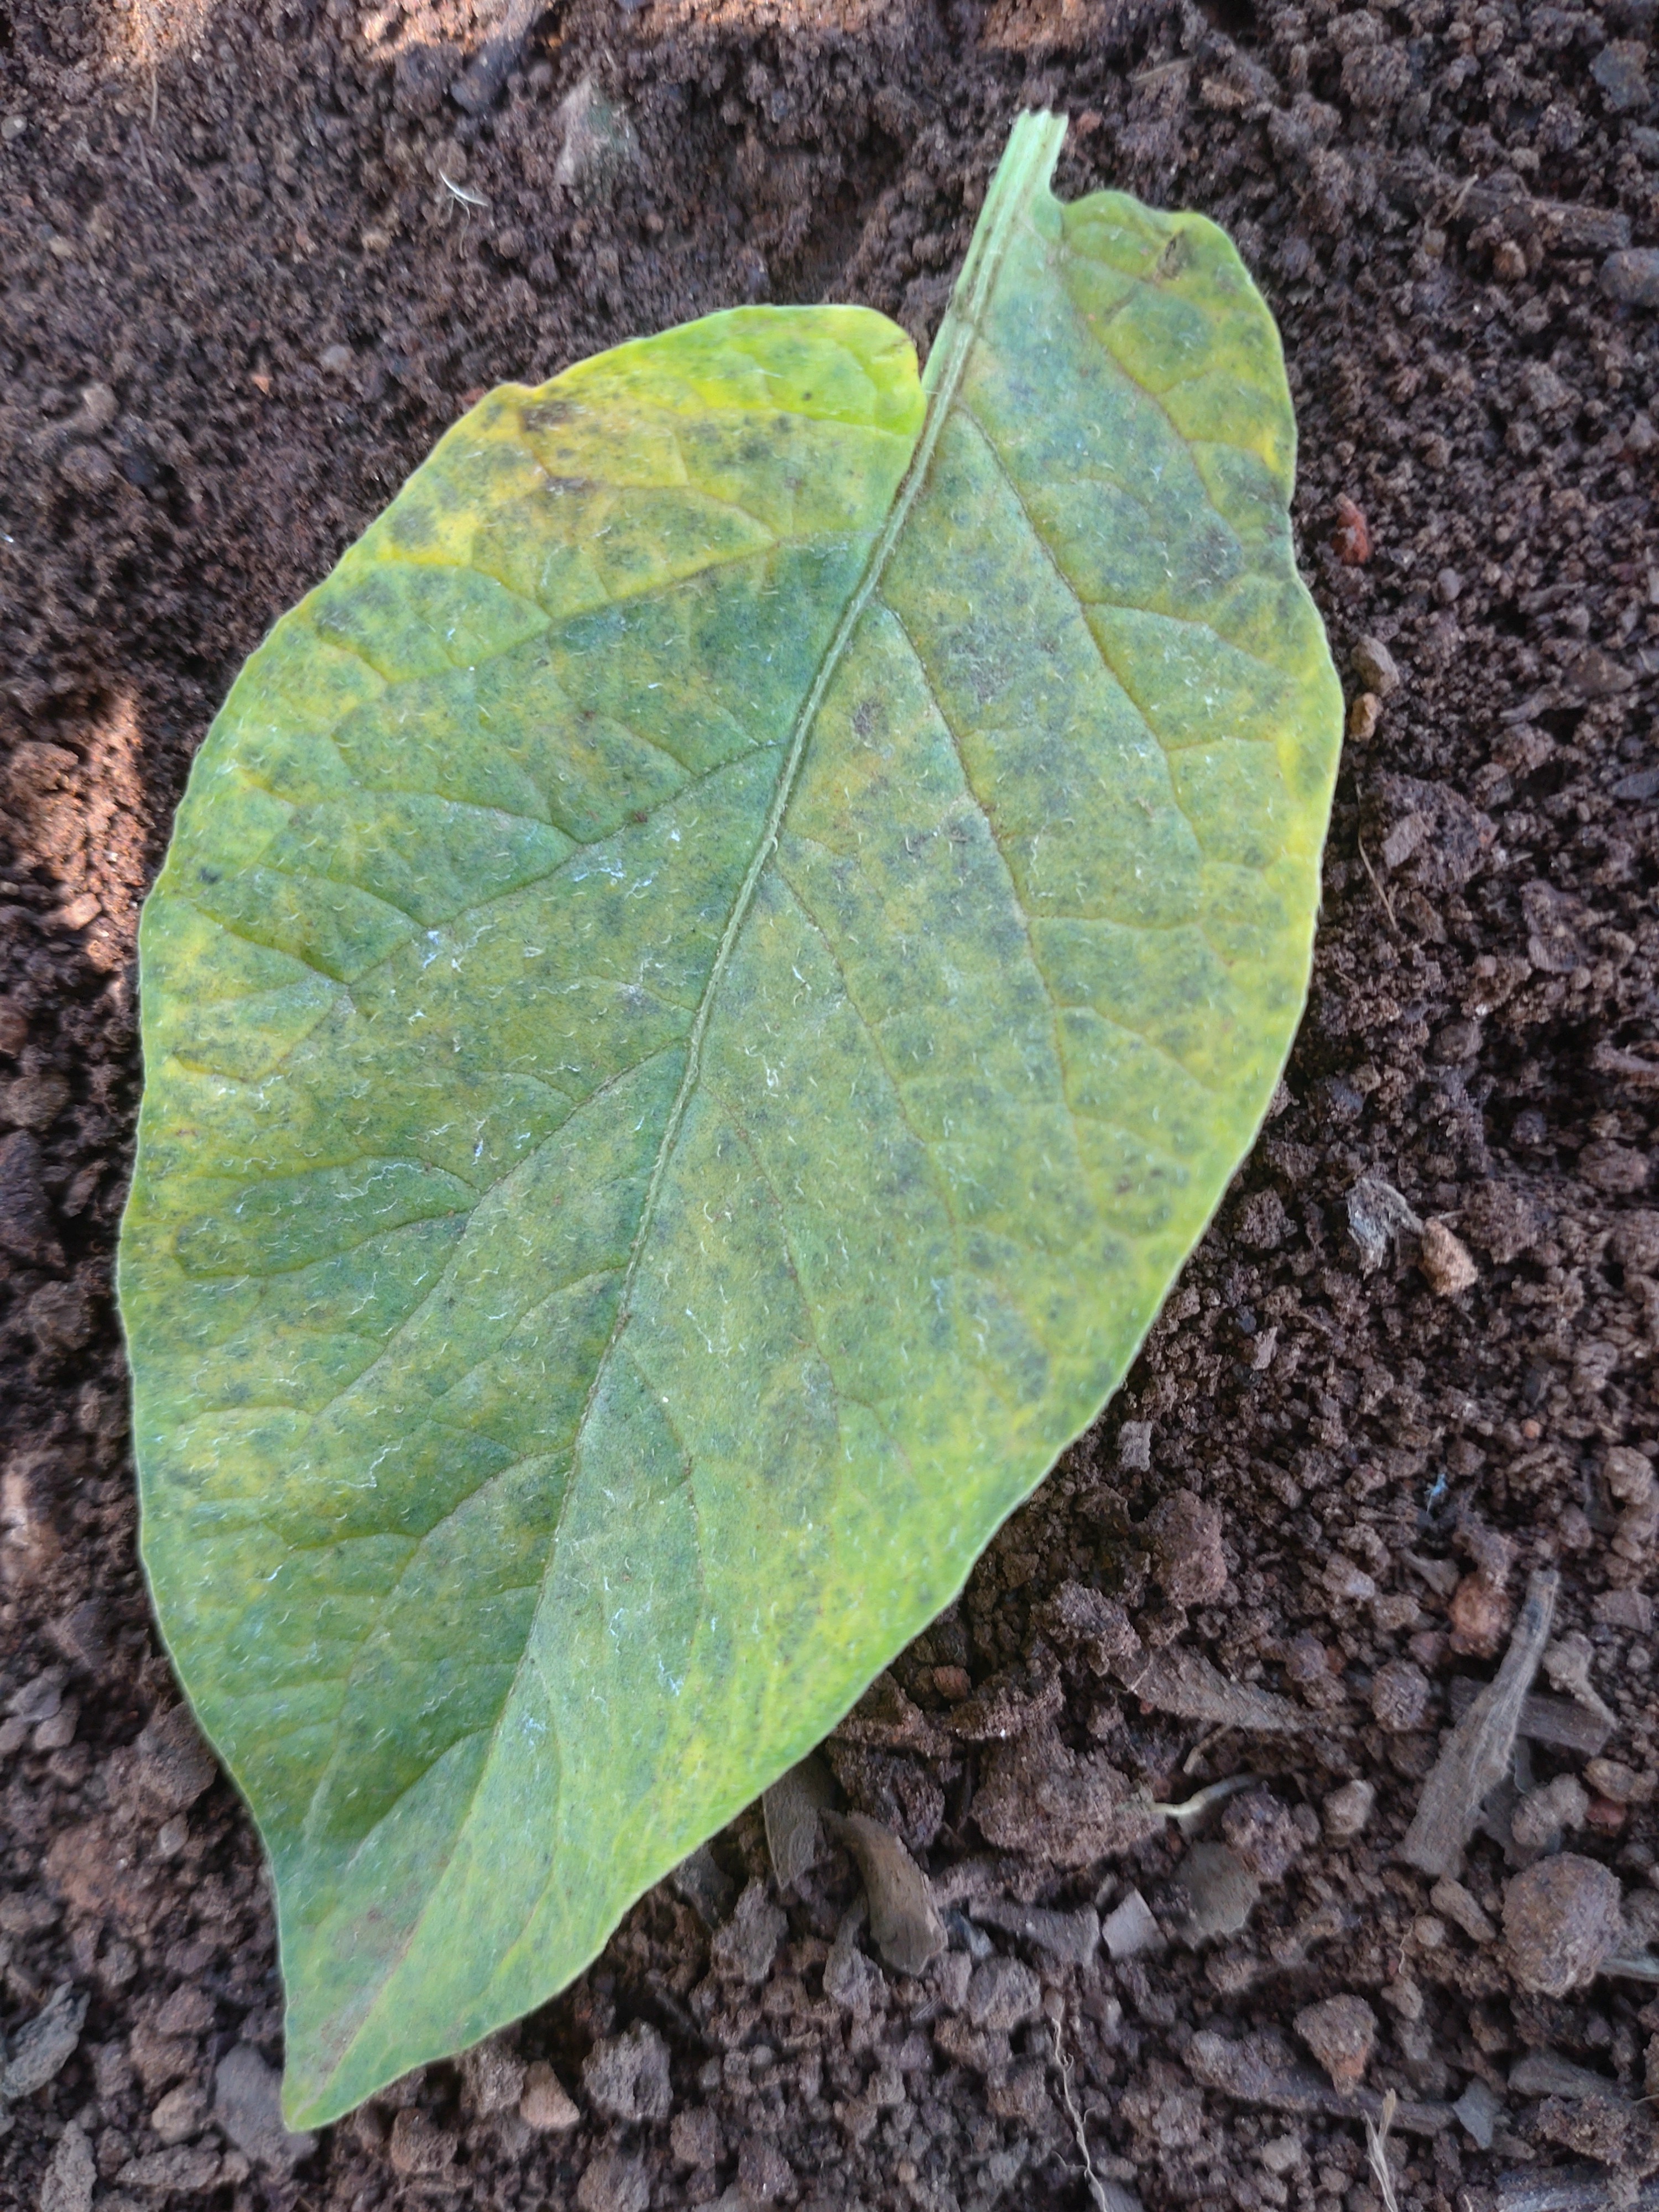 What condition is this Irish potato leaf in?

late blight
